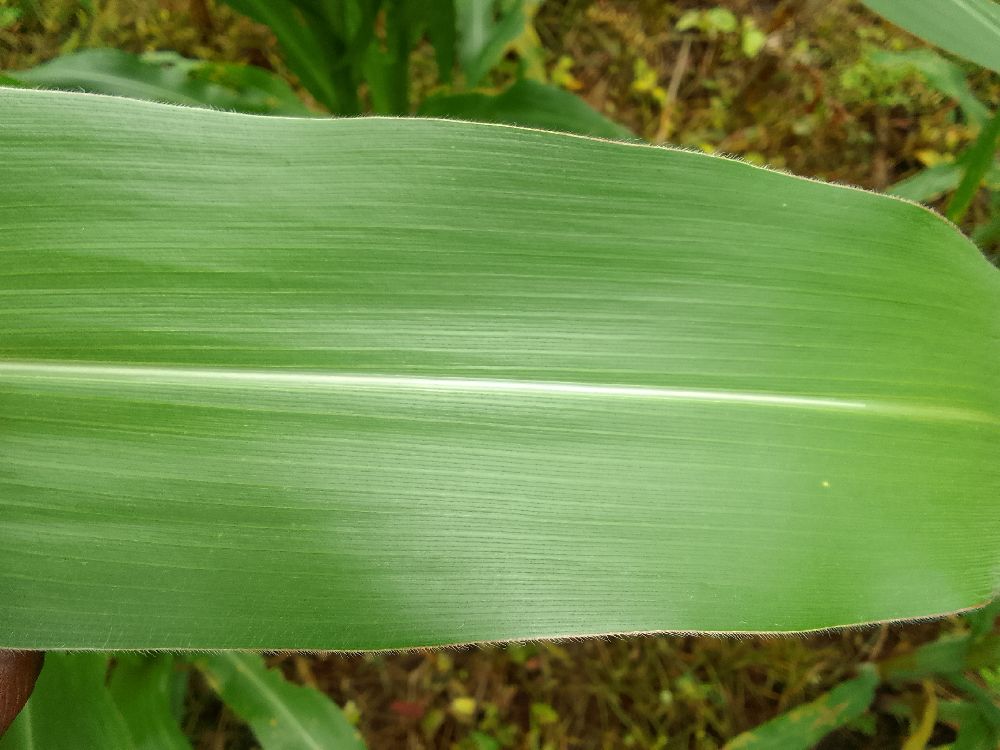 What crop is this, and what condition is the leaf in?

maize, healthy
